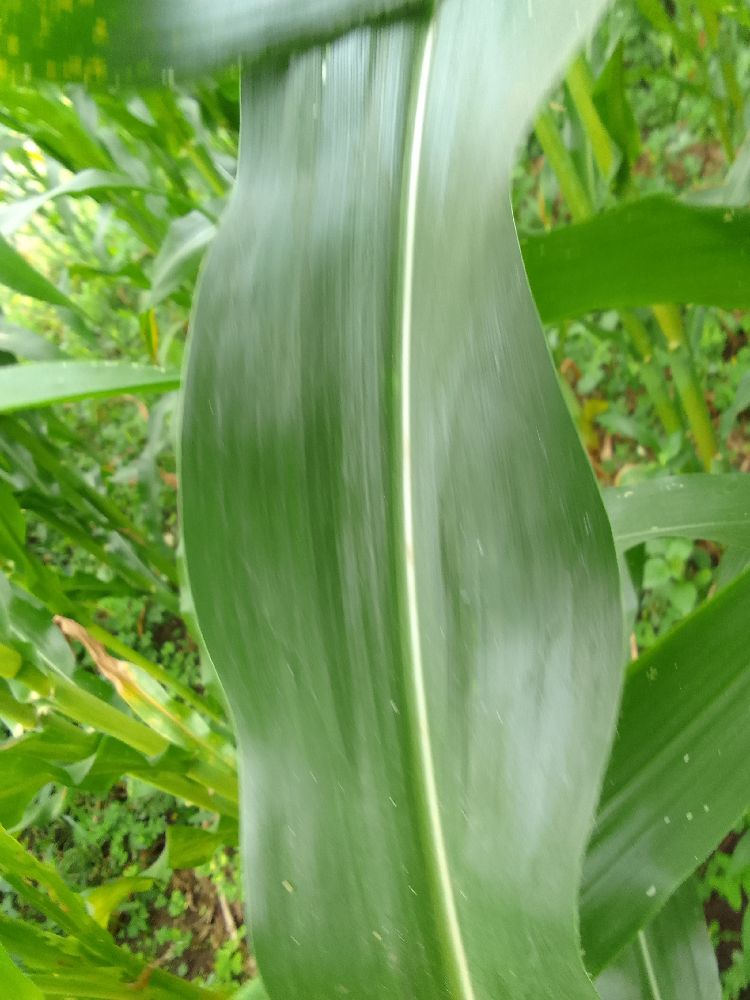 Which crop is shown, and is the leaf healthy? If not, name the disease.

maize, maize lethal necrosis
